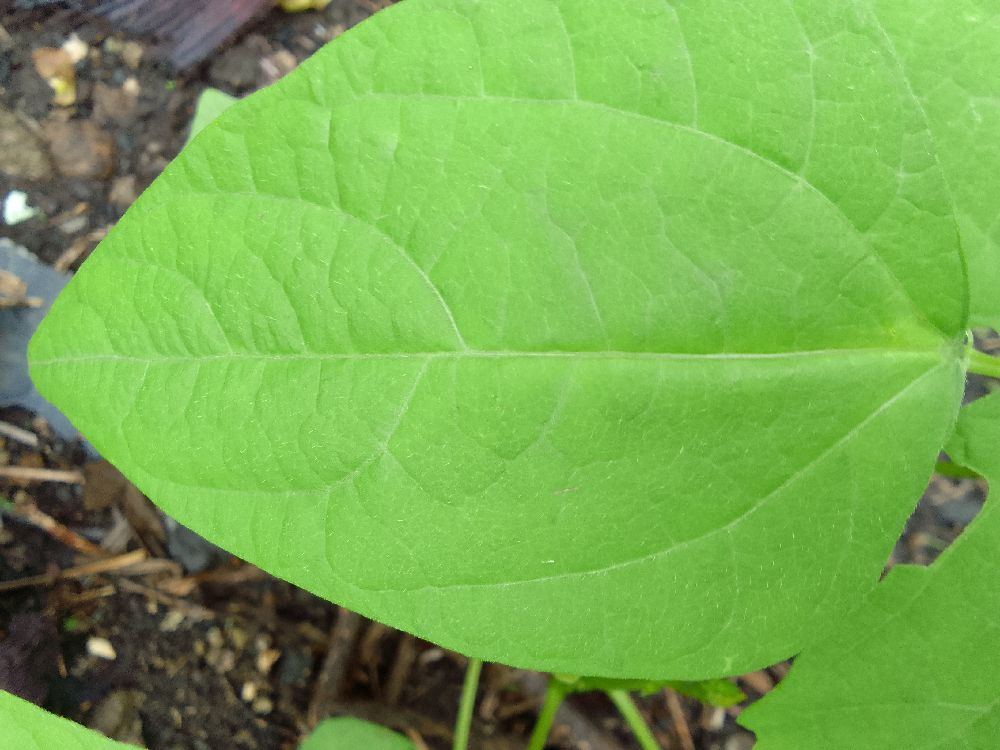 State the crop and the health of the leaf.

common bean, healthy
